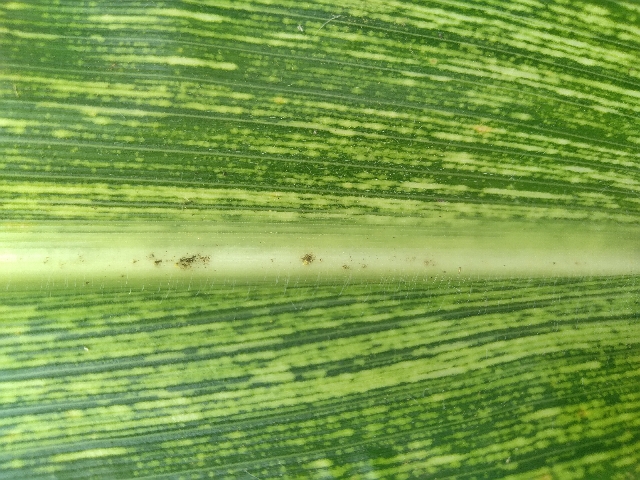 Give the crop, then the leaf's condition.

maize, maize streak virus
